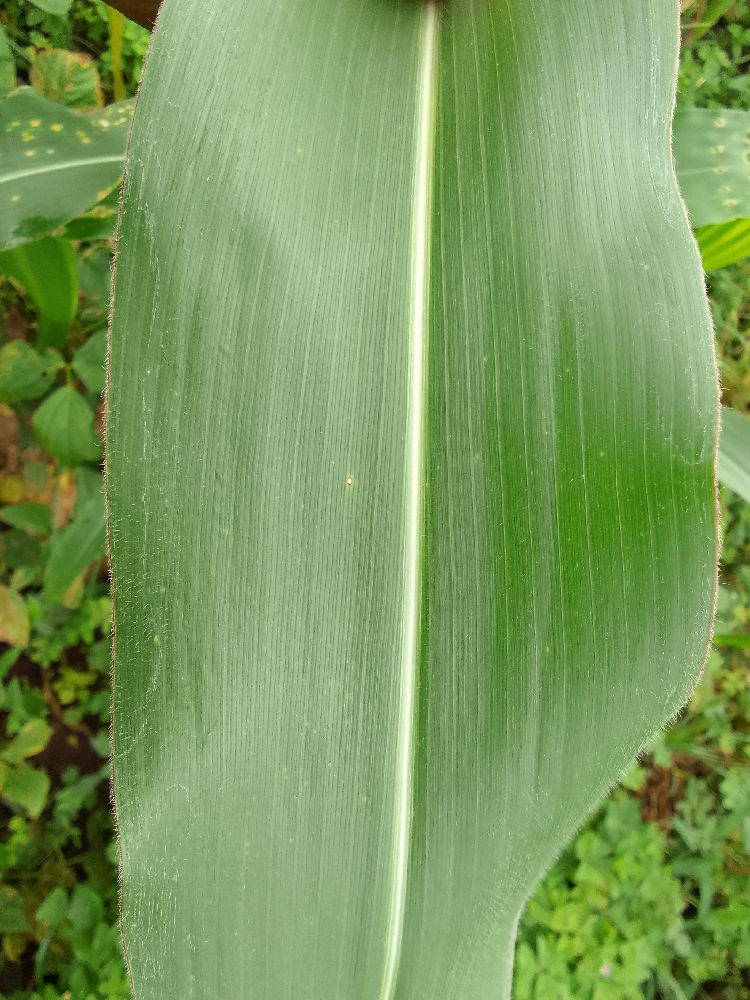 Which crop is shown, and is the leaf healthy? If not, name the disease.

maize, healthy
